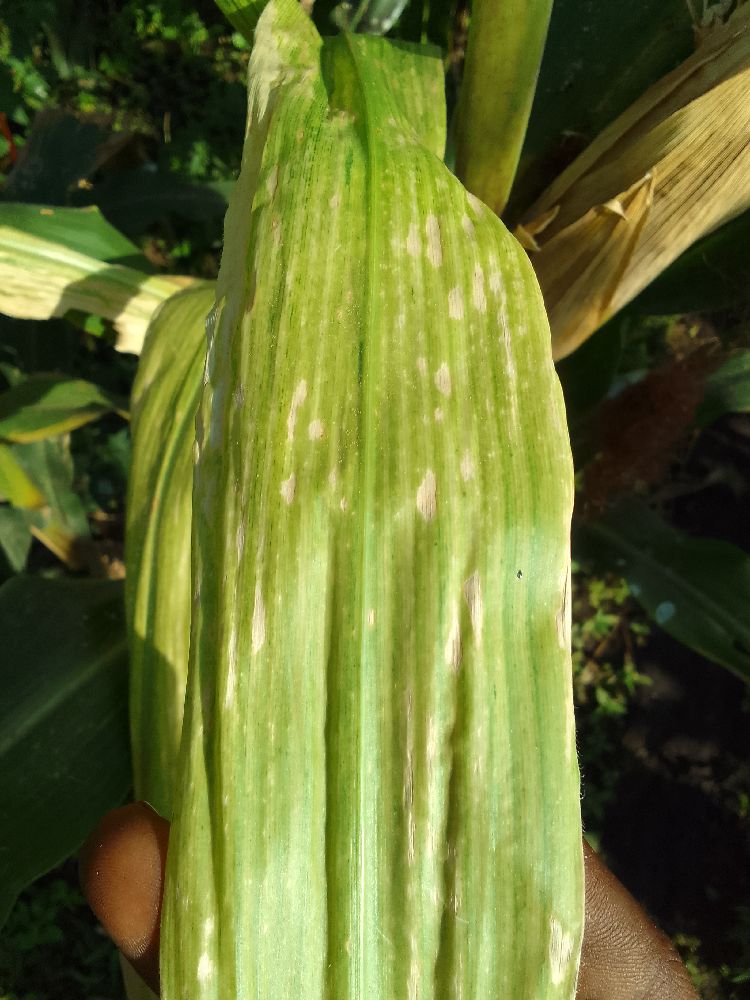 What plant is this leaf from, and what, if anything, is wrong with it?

maize, maize lethal necrosis
